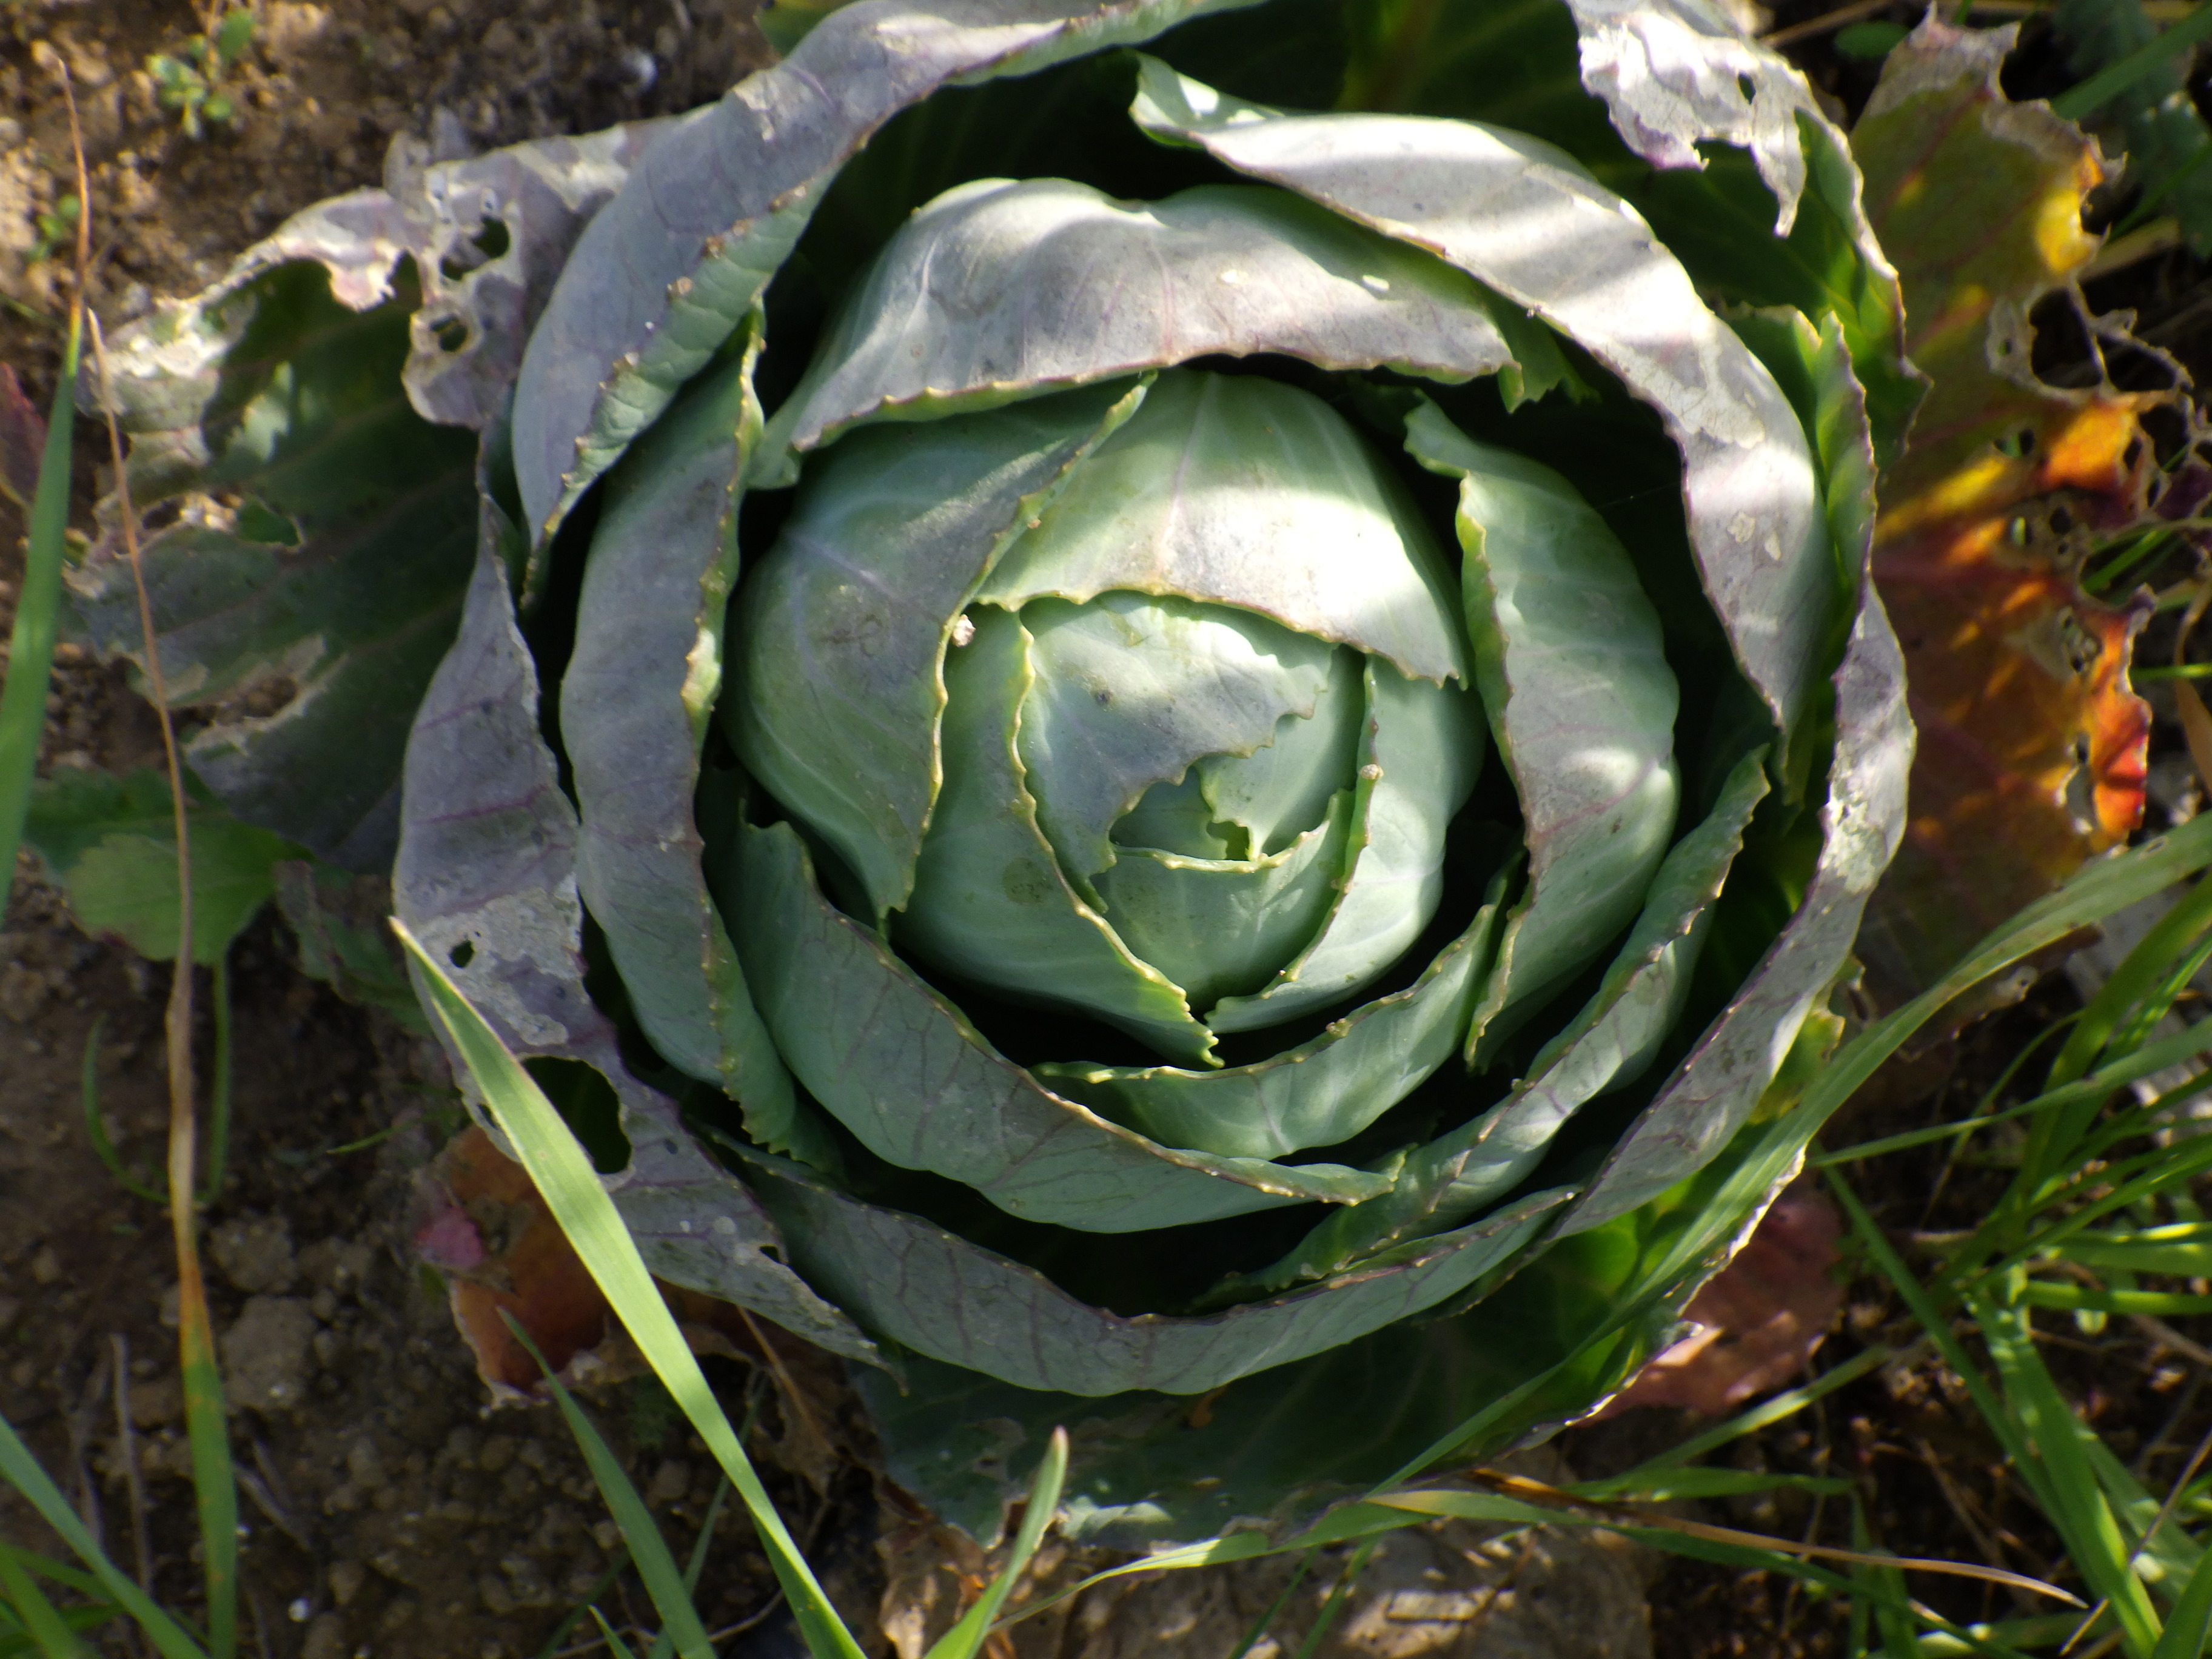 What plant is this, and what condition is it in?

cabbage, phytophagous
